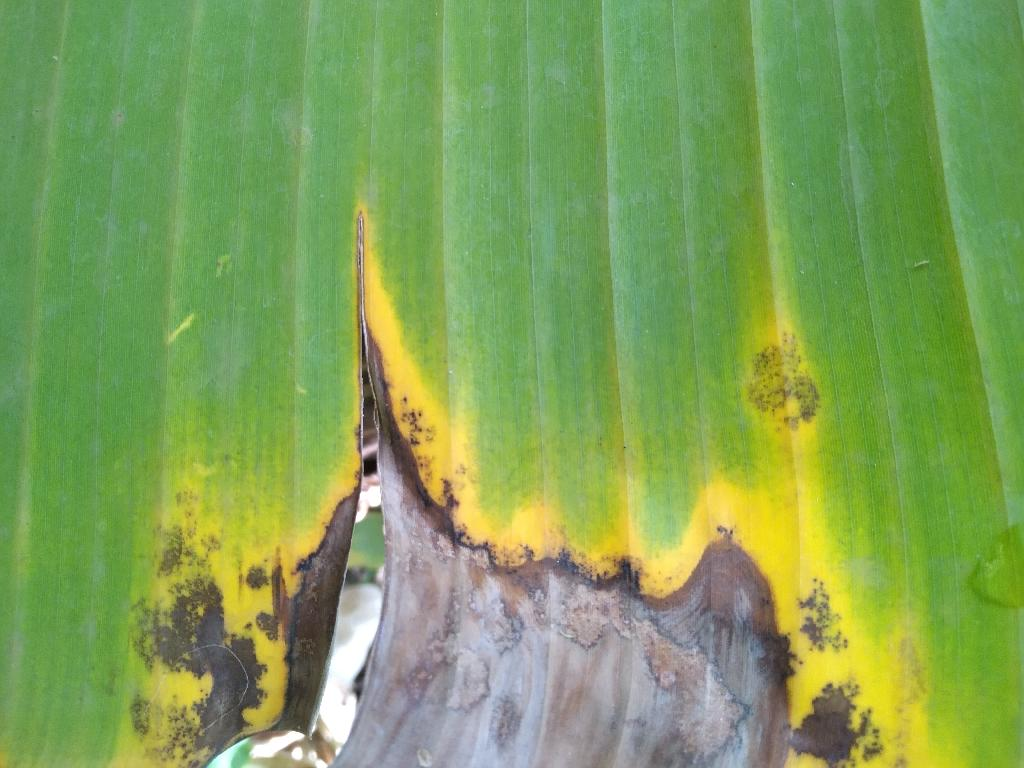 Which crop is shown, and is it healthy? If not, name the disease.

banana, black sigatoka
